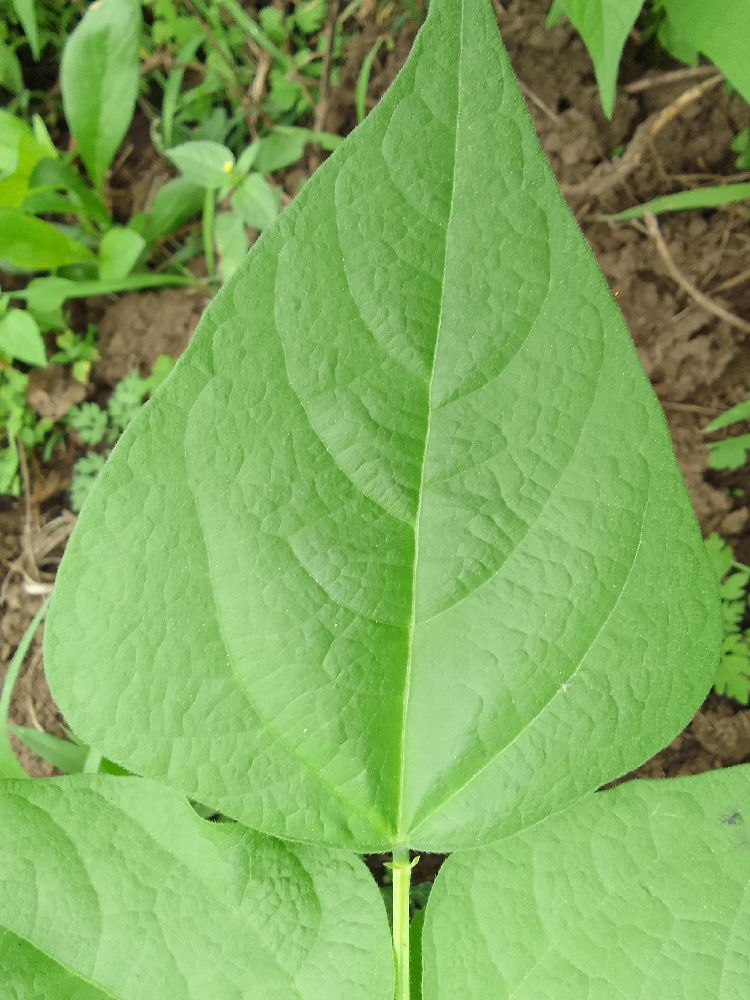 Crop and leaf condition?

common bean, healthy
